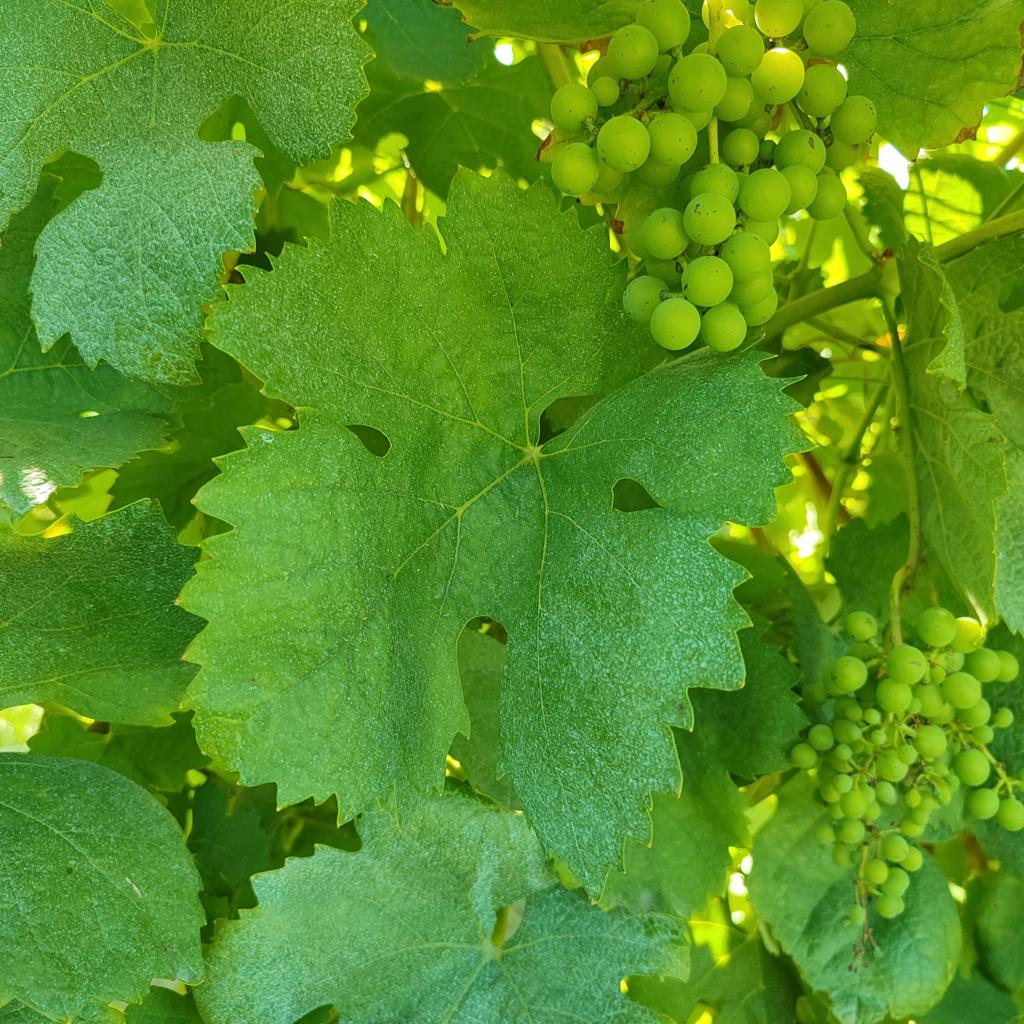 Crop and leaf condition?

grapevine, healthy
